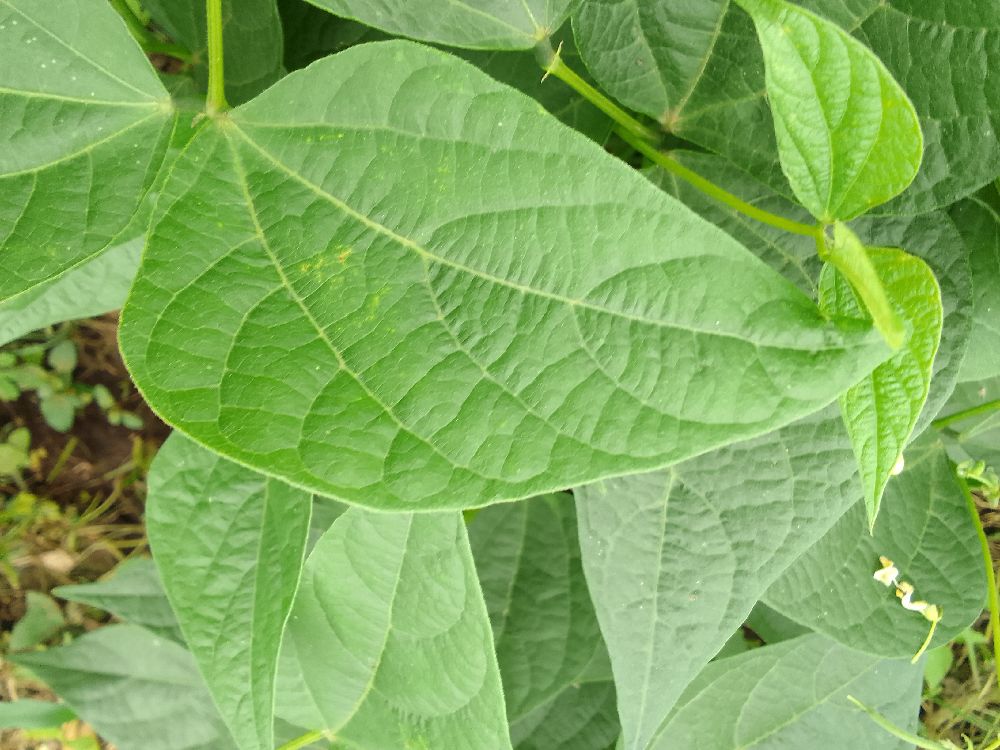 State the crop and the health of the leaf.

common bean, healthy
